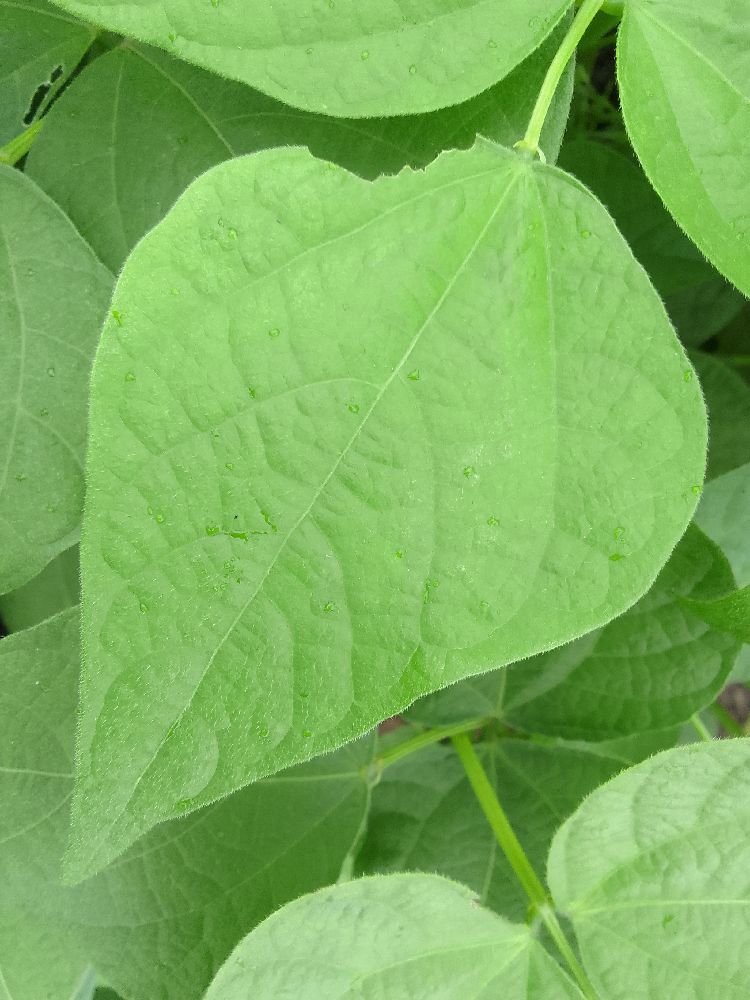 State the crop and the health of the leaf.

common bean, healthy
